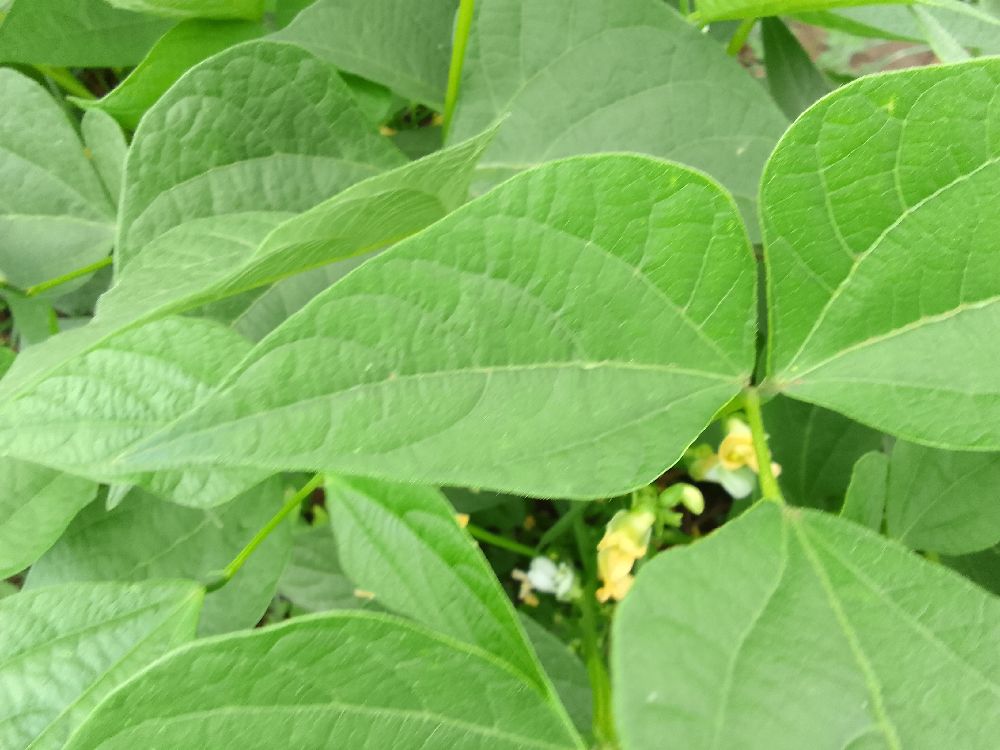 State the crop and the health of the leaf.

common bean, healthy
